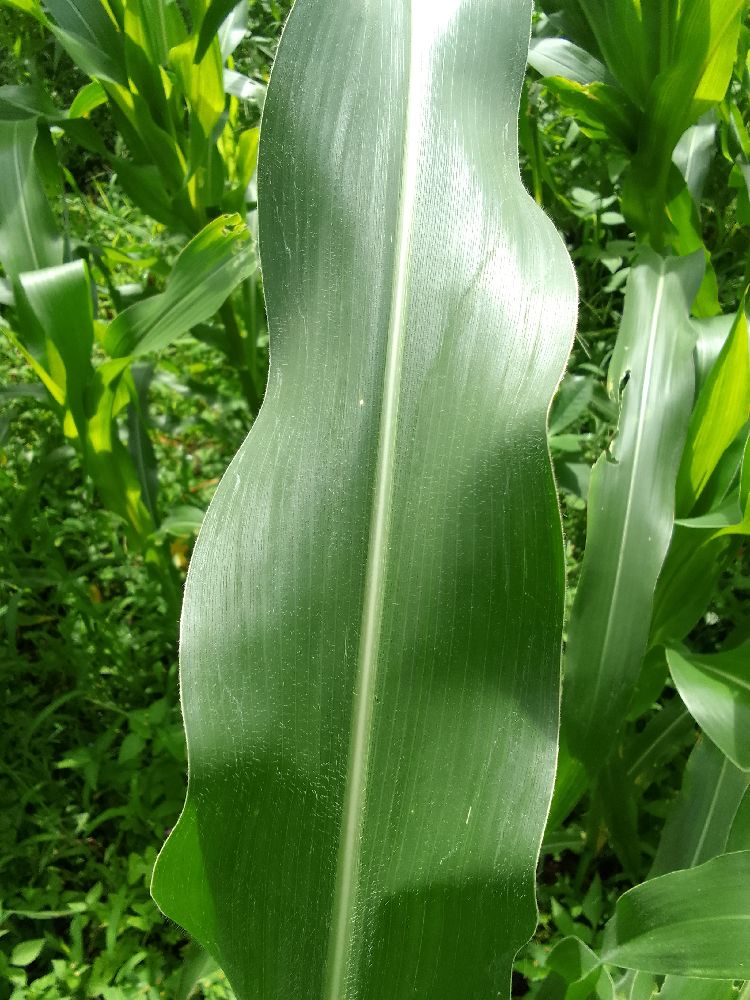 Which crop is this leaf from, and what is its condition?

maize, healthy
